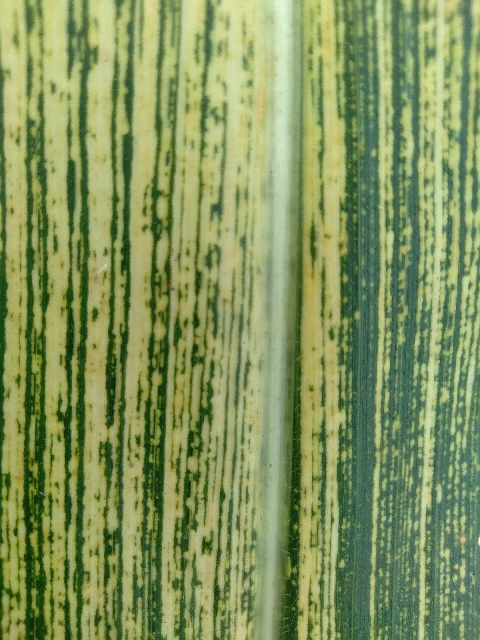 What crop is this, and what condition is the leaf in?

maize, maize streak virus
